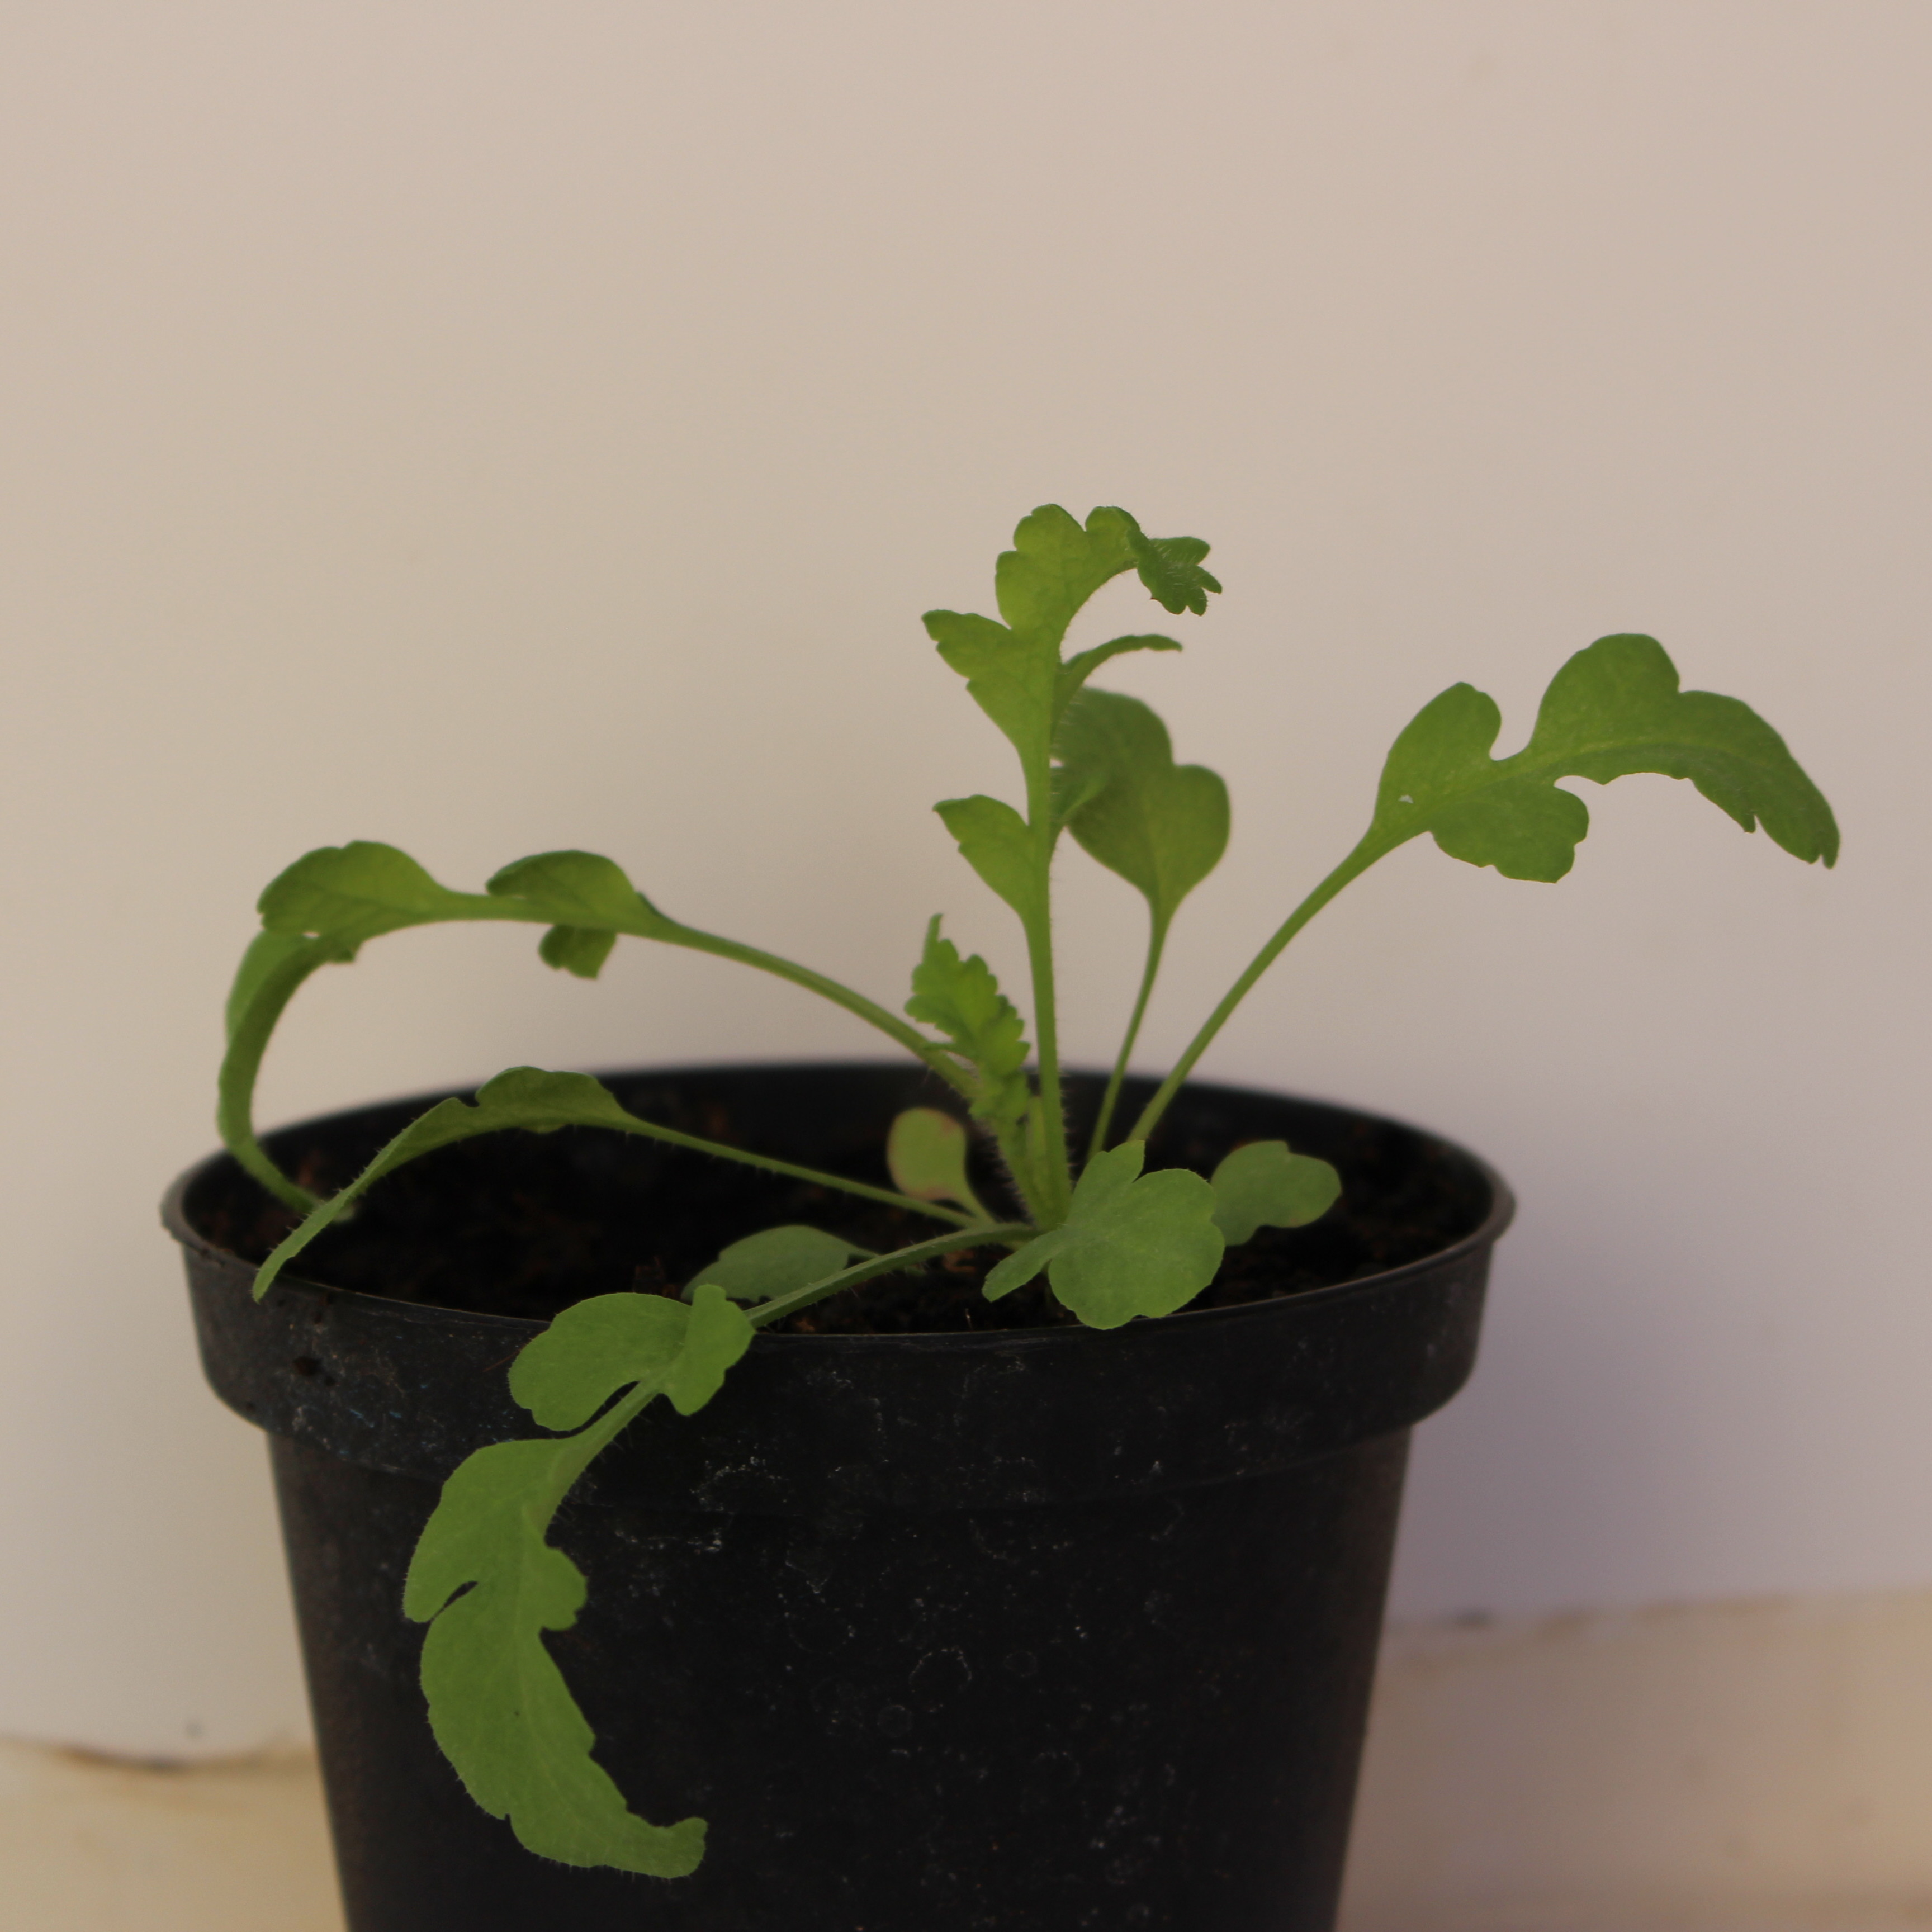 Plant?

Papaver rhoeas
